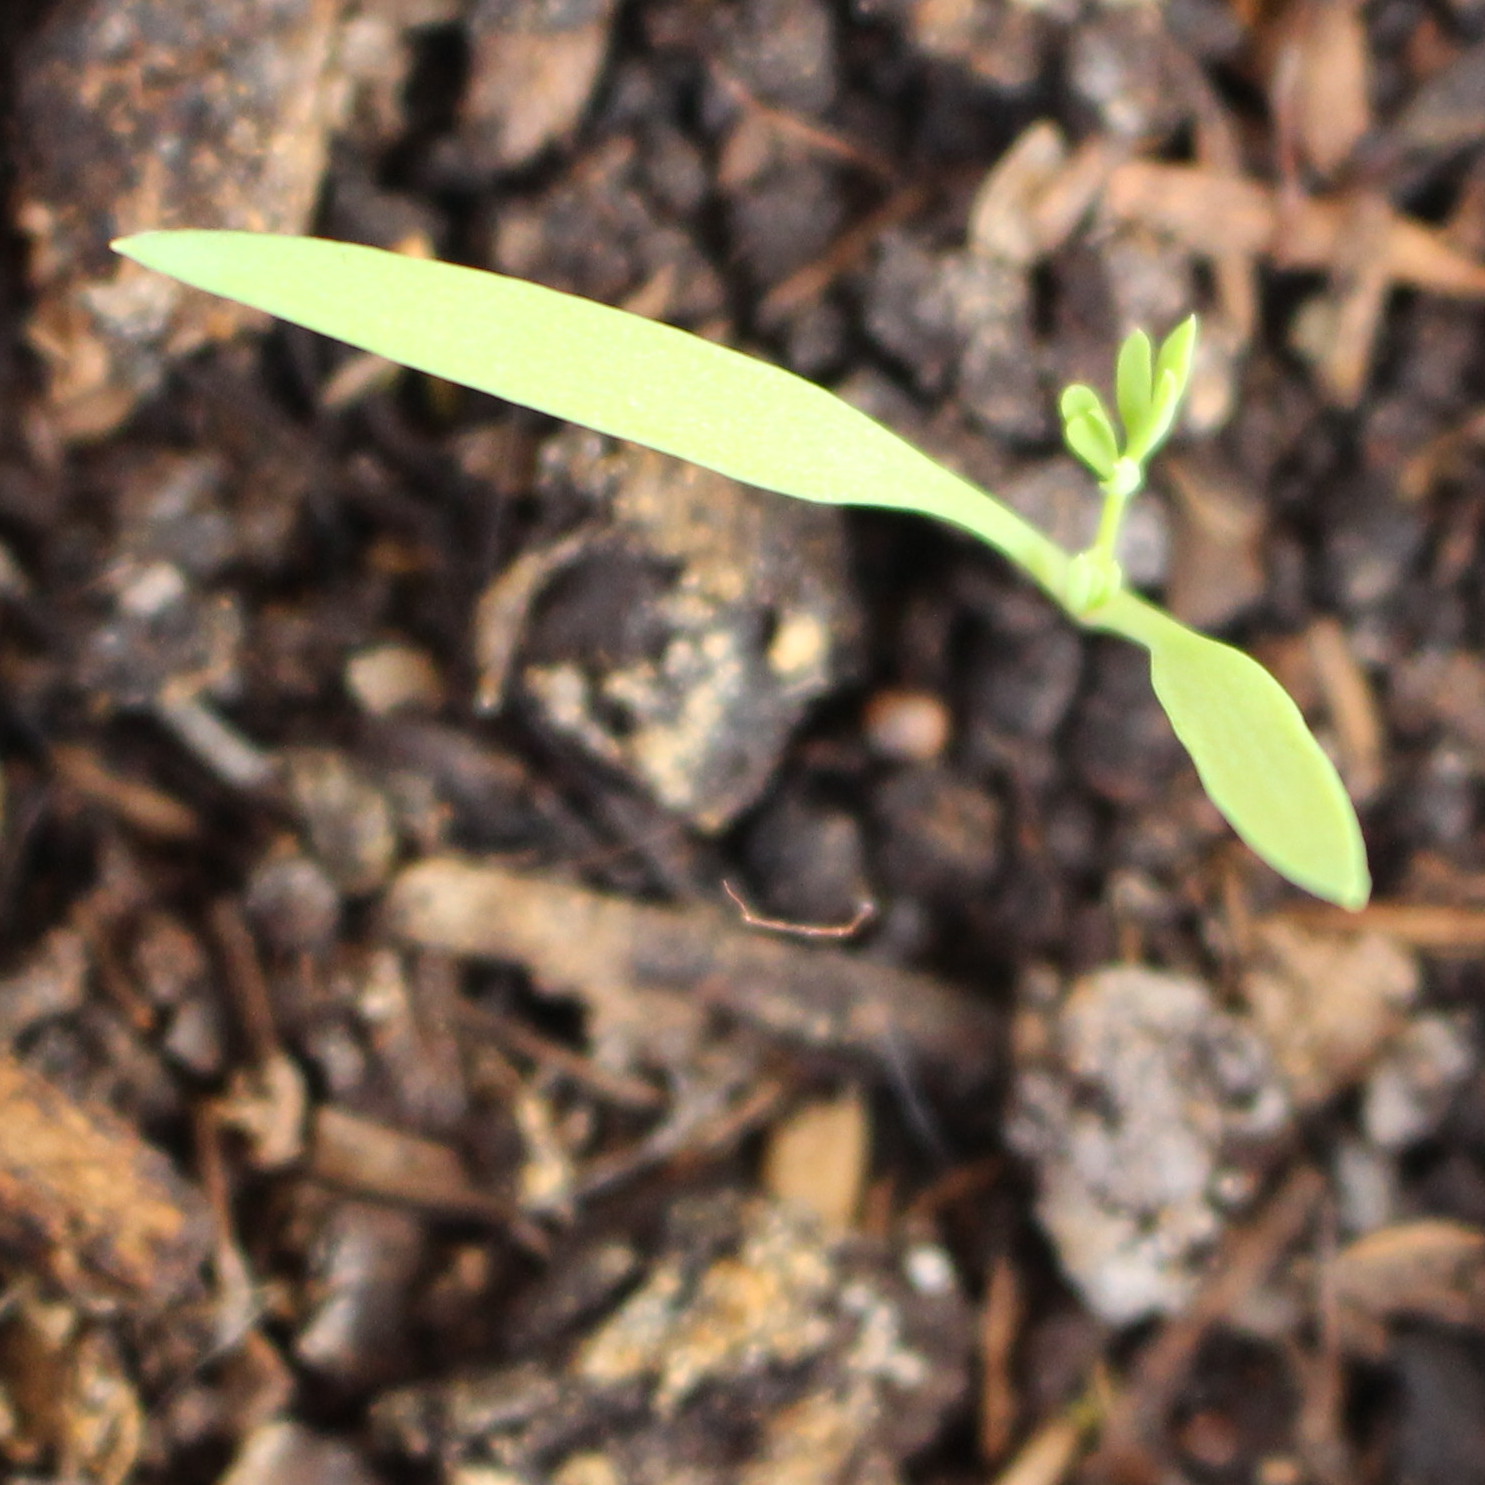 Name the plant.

Fumaria officinalis
